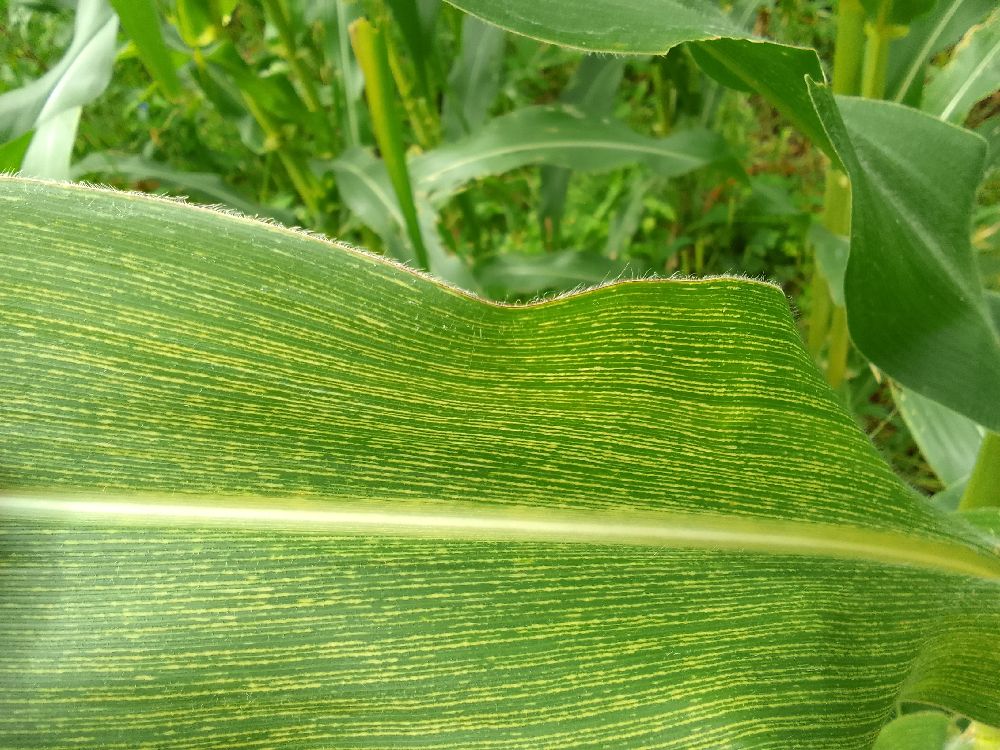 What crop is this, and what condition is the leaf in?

maize, maize streak virus
